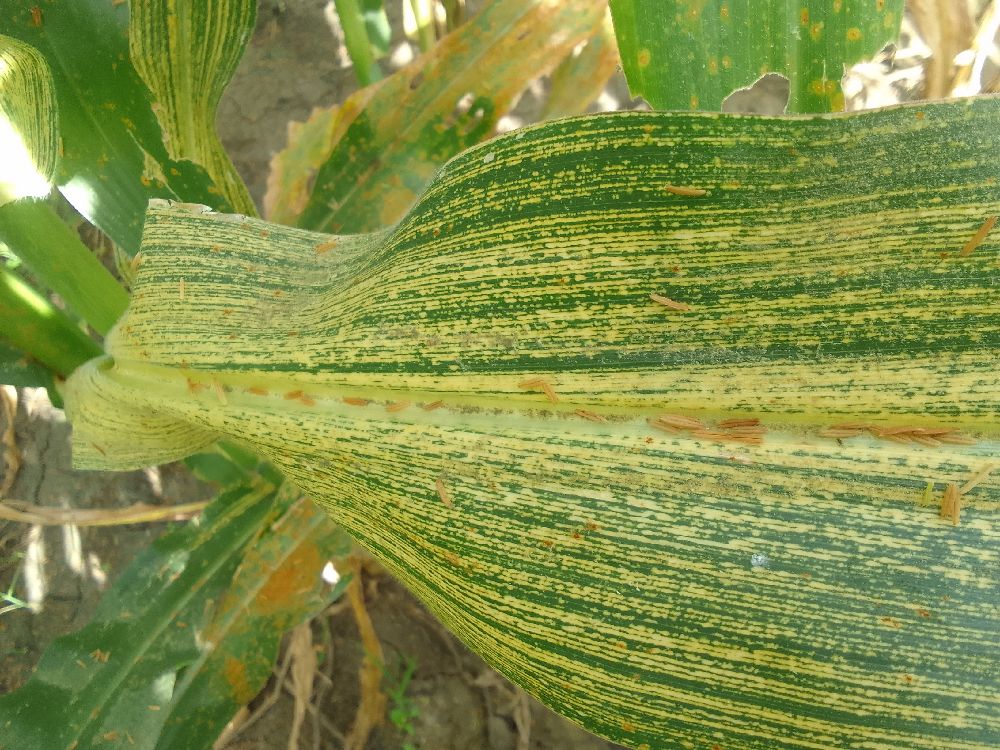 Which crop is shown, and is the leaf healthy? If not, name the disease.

maize, maize streak virus
